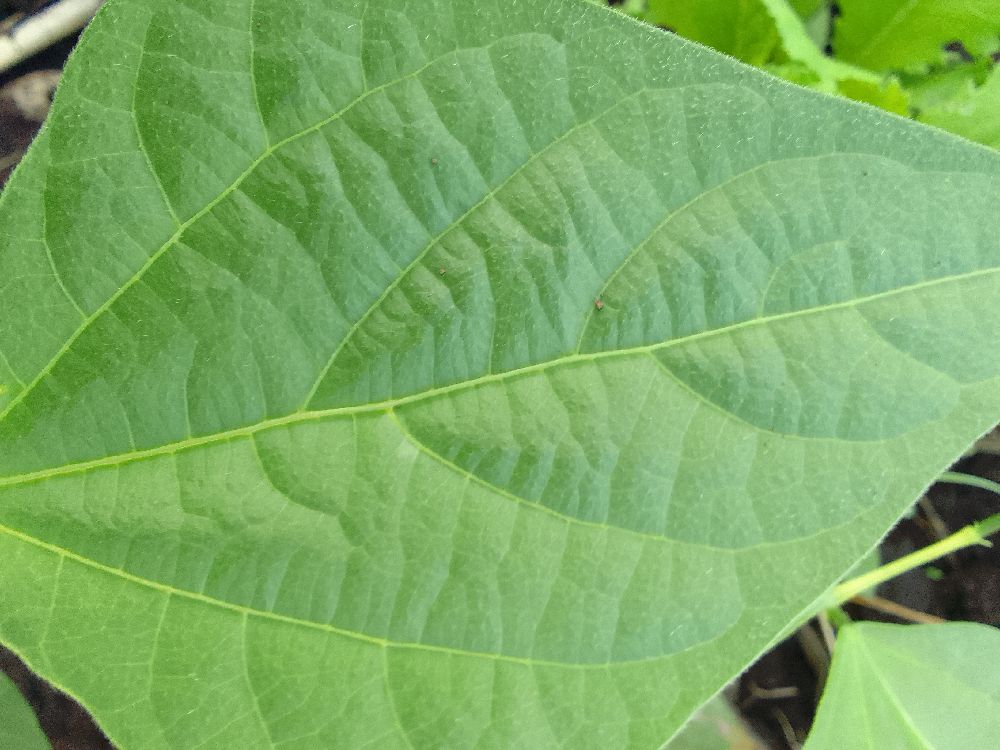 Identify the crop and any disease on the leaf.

common bean, healthy
